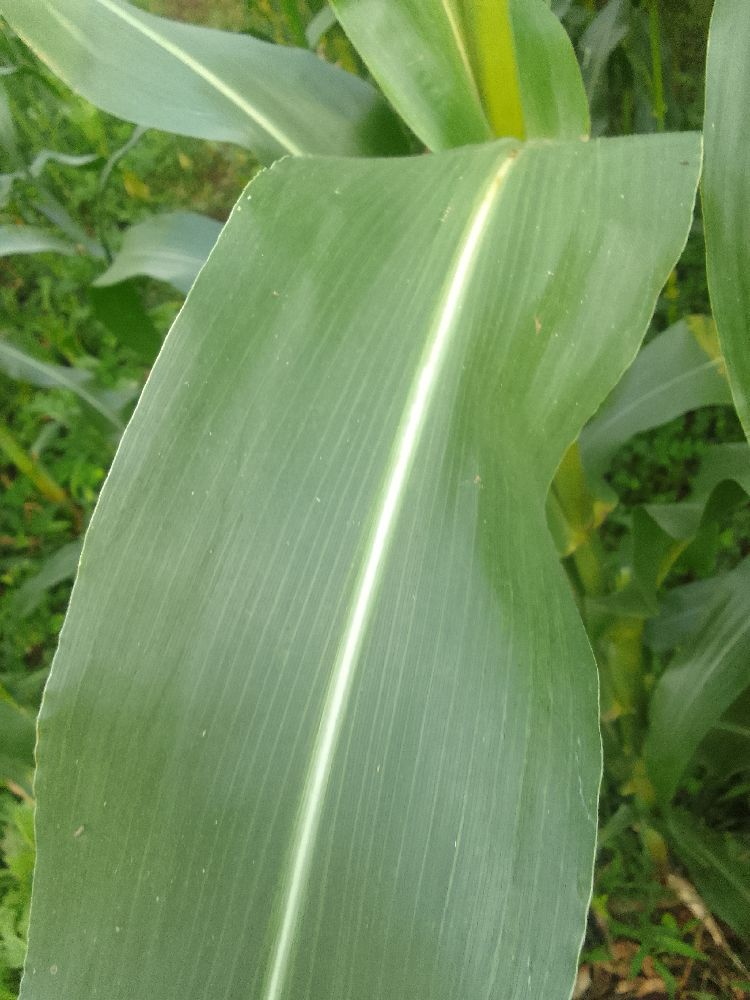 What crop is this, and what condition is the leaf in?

maize, healthy
